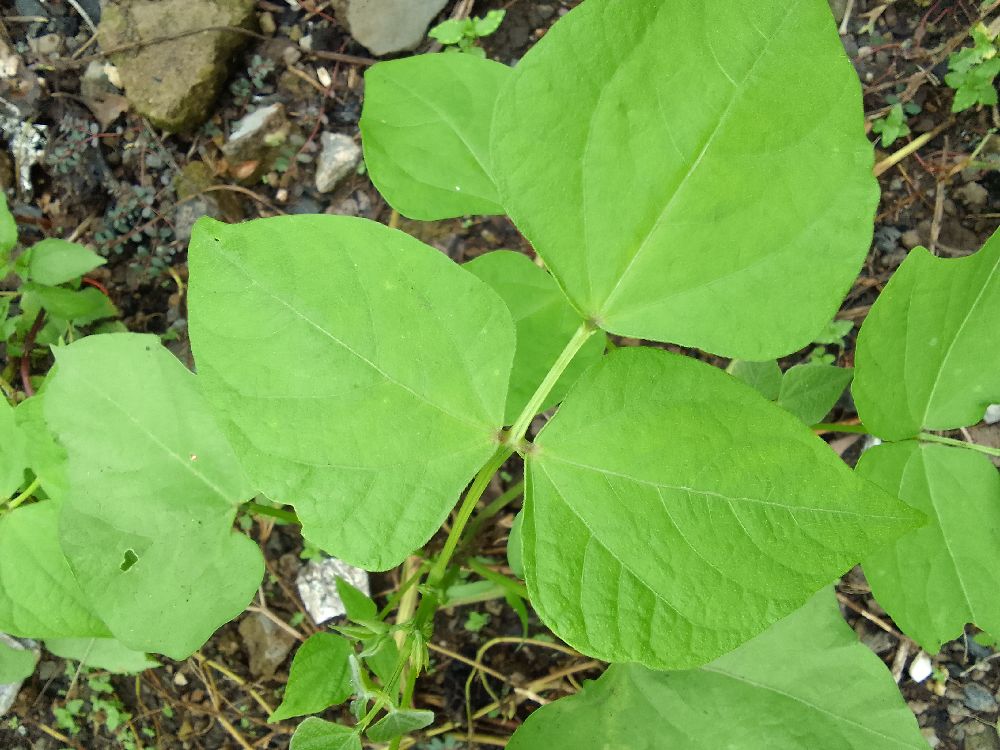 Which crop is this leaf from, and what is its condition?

common bean, healthy
